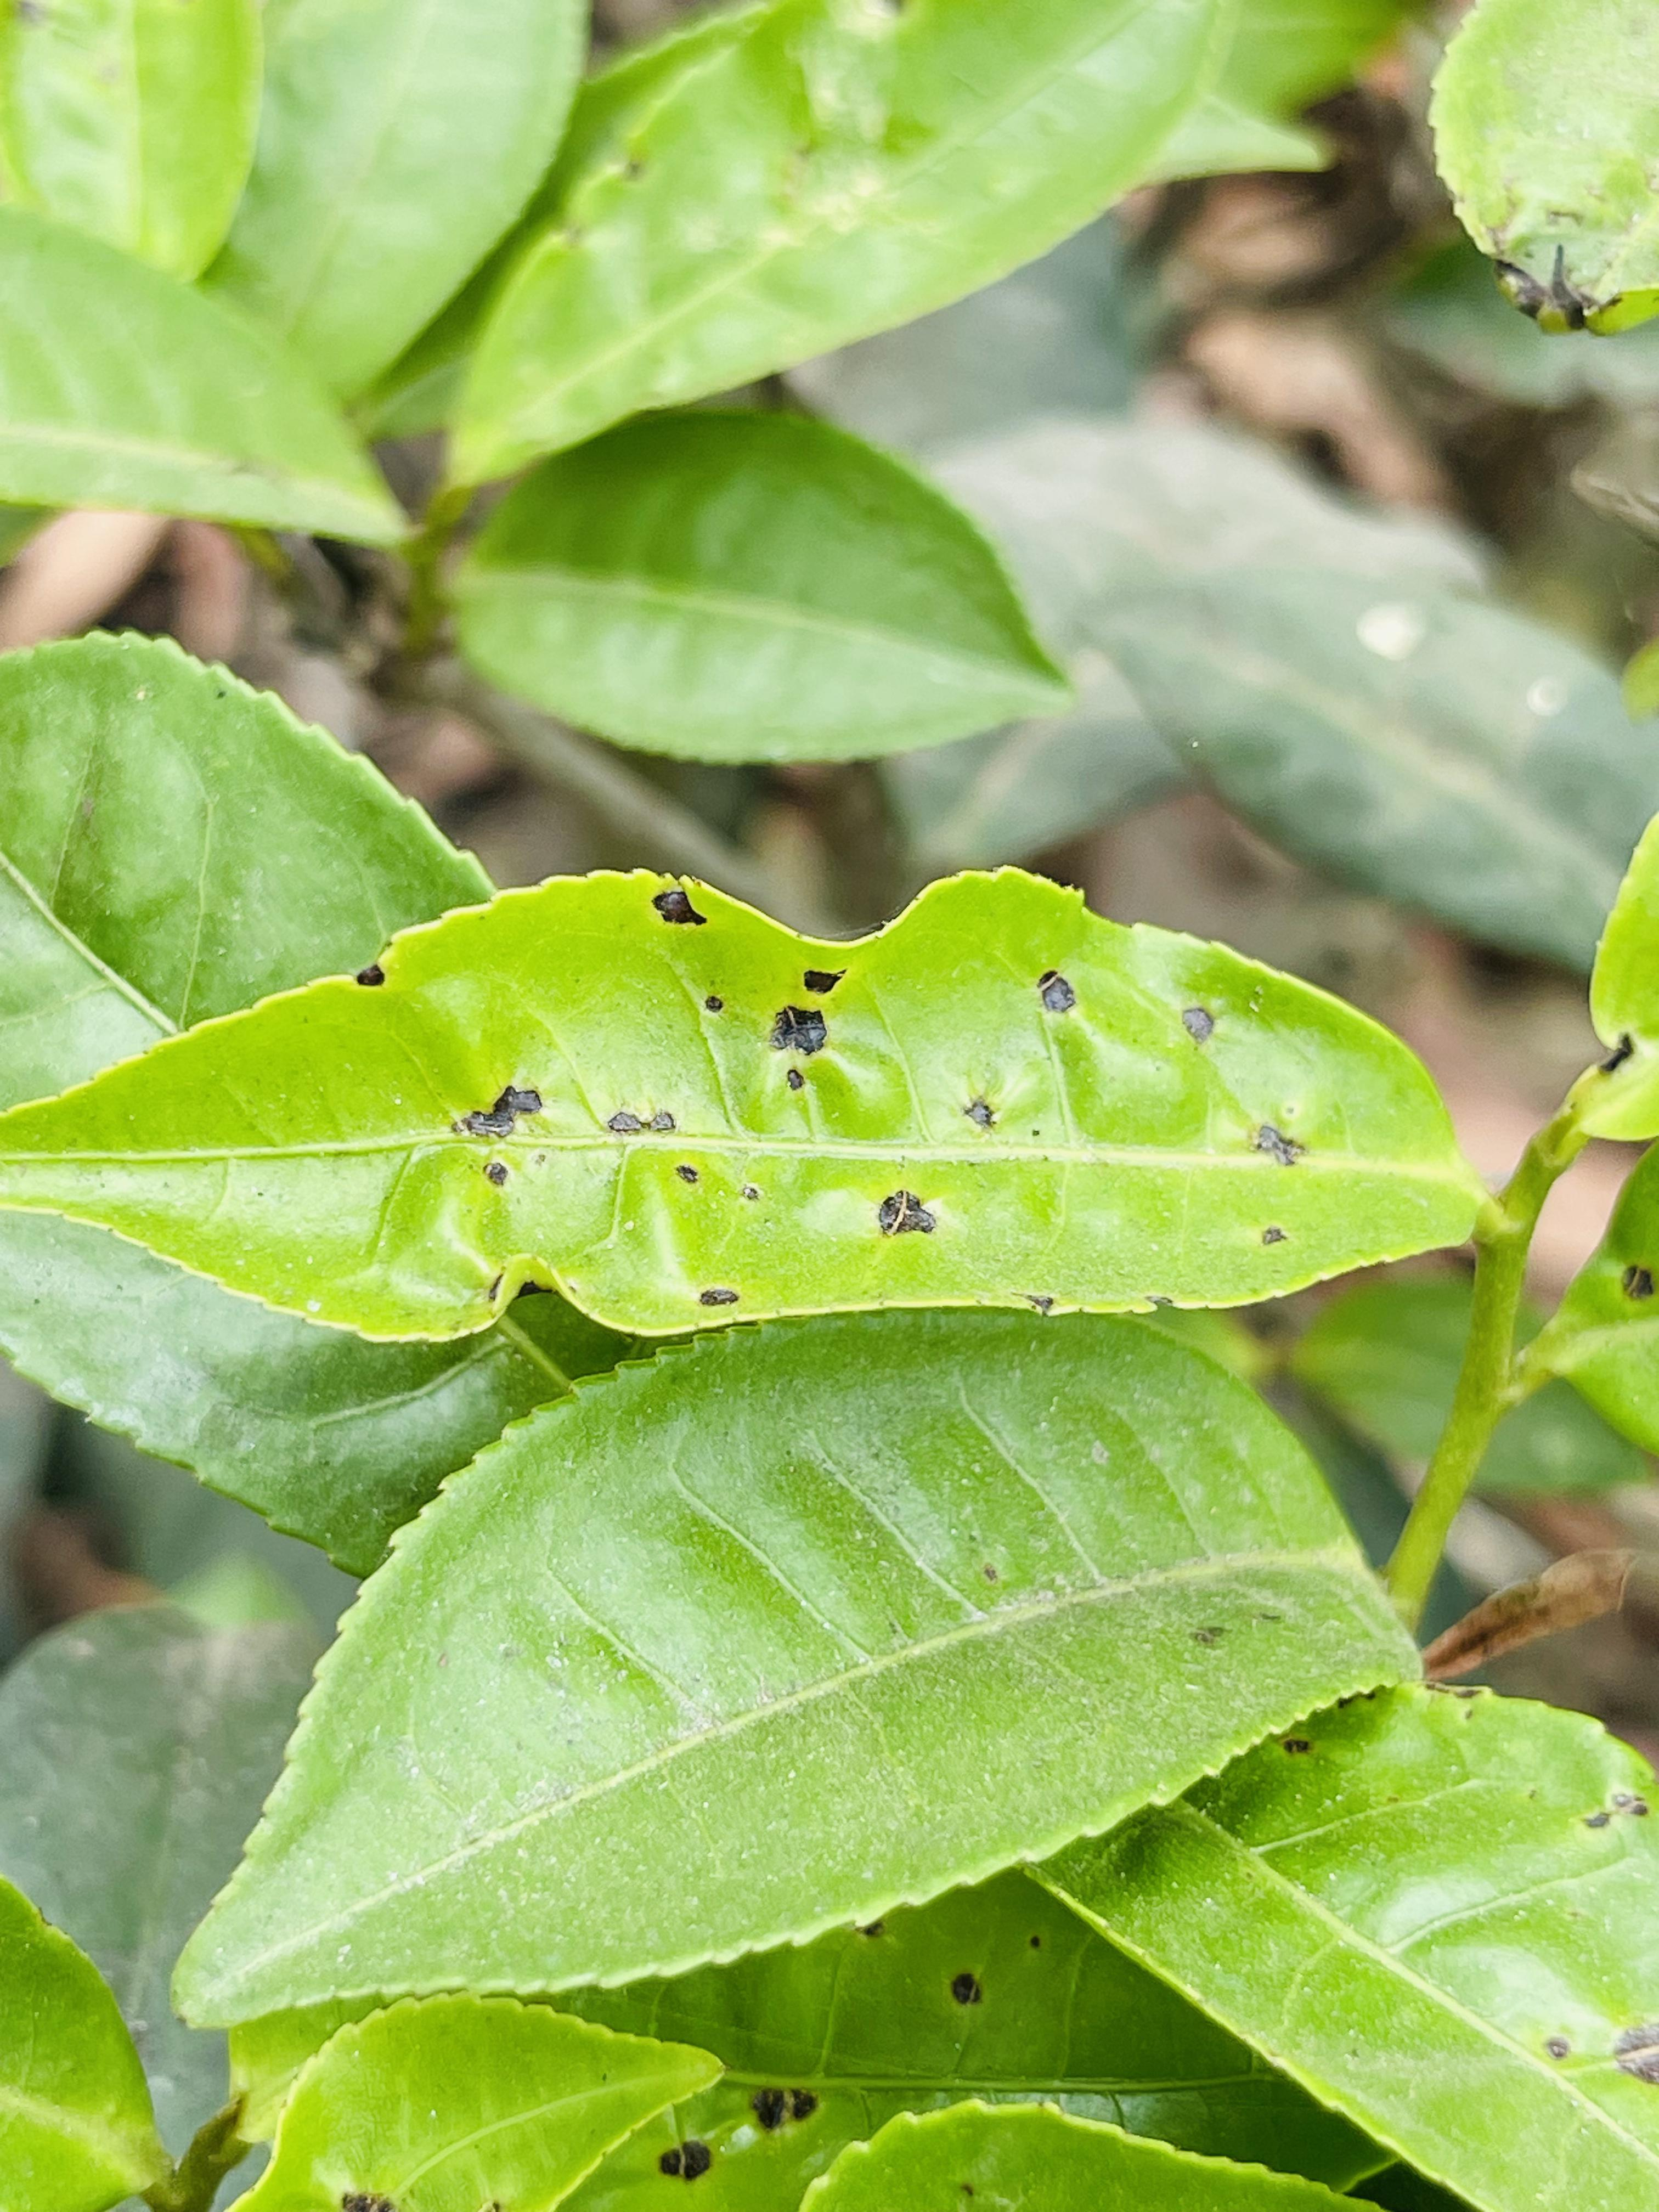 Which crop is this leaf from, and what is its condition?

tea, helopeltis
